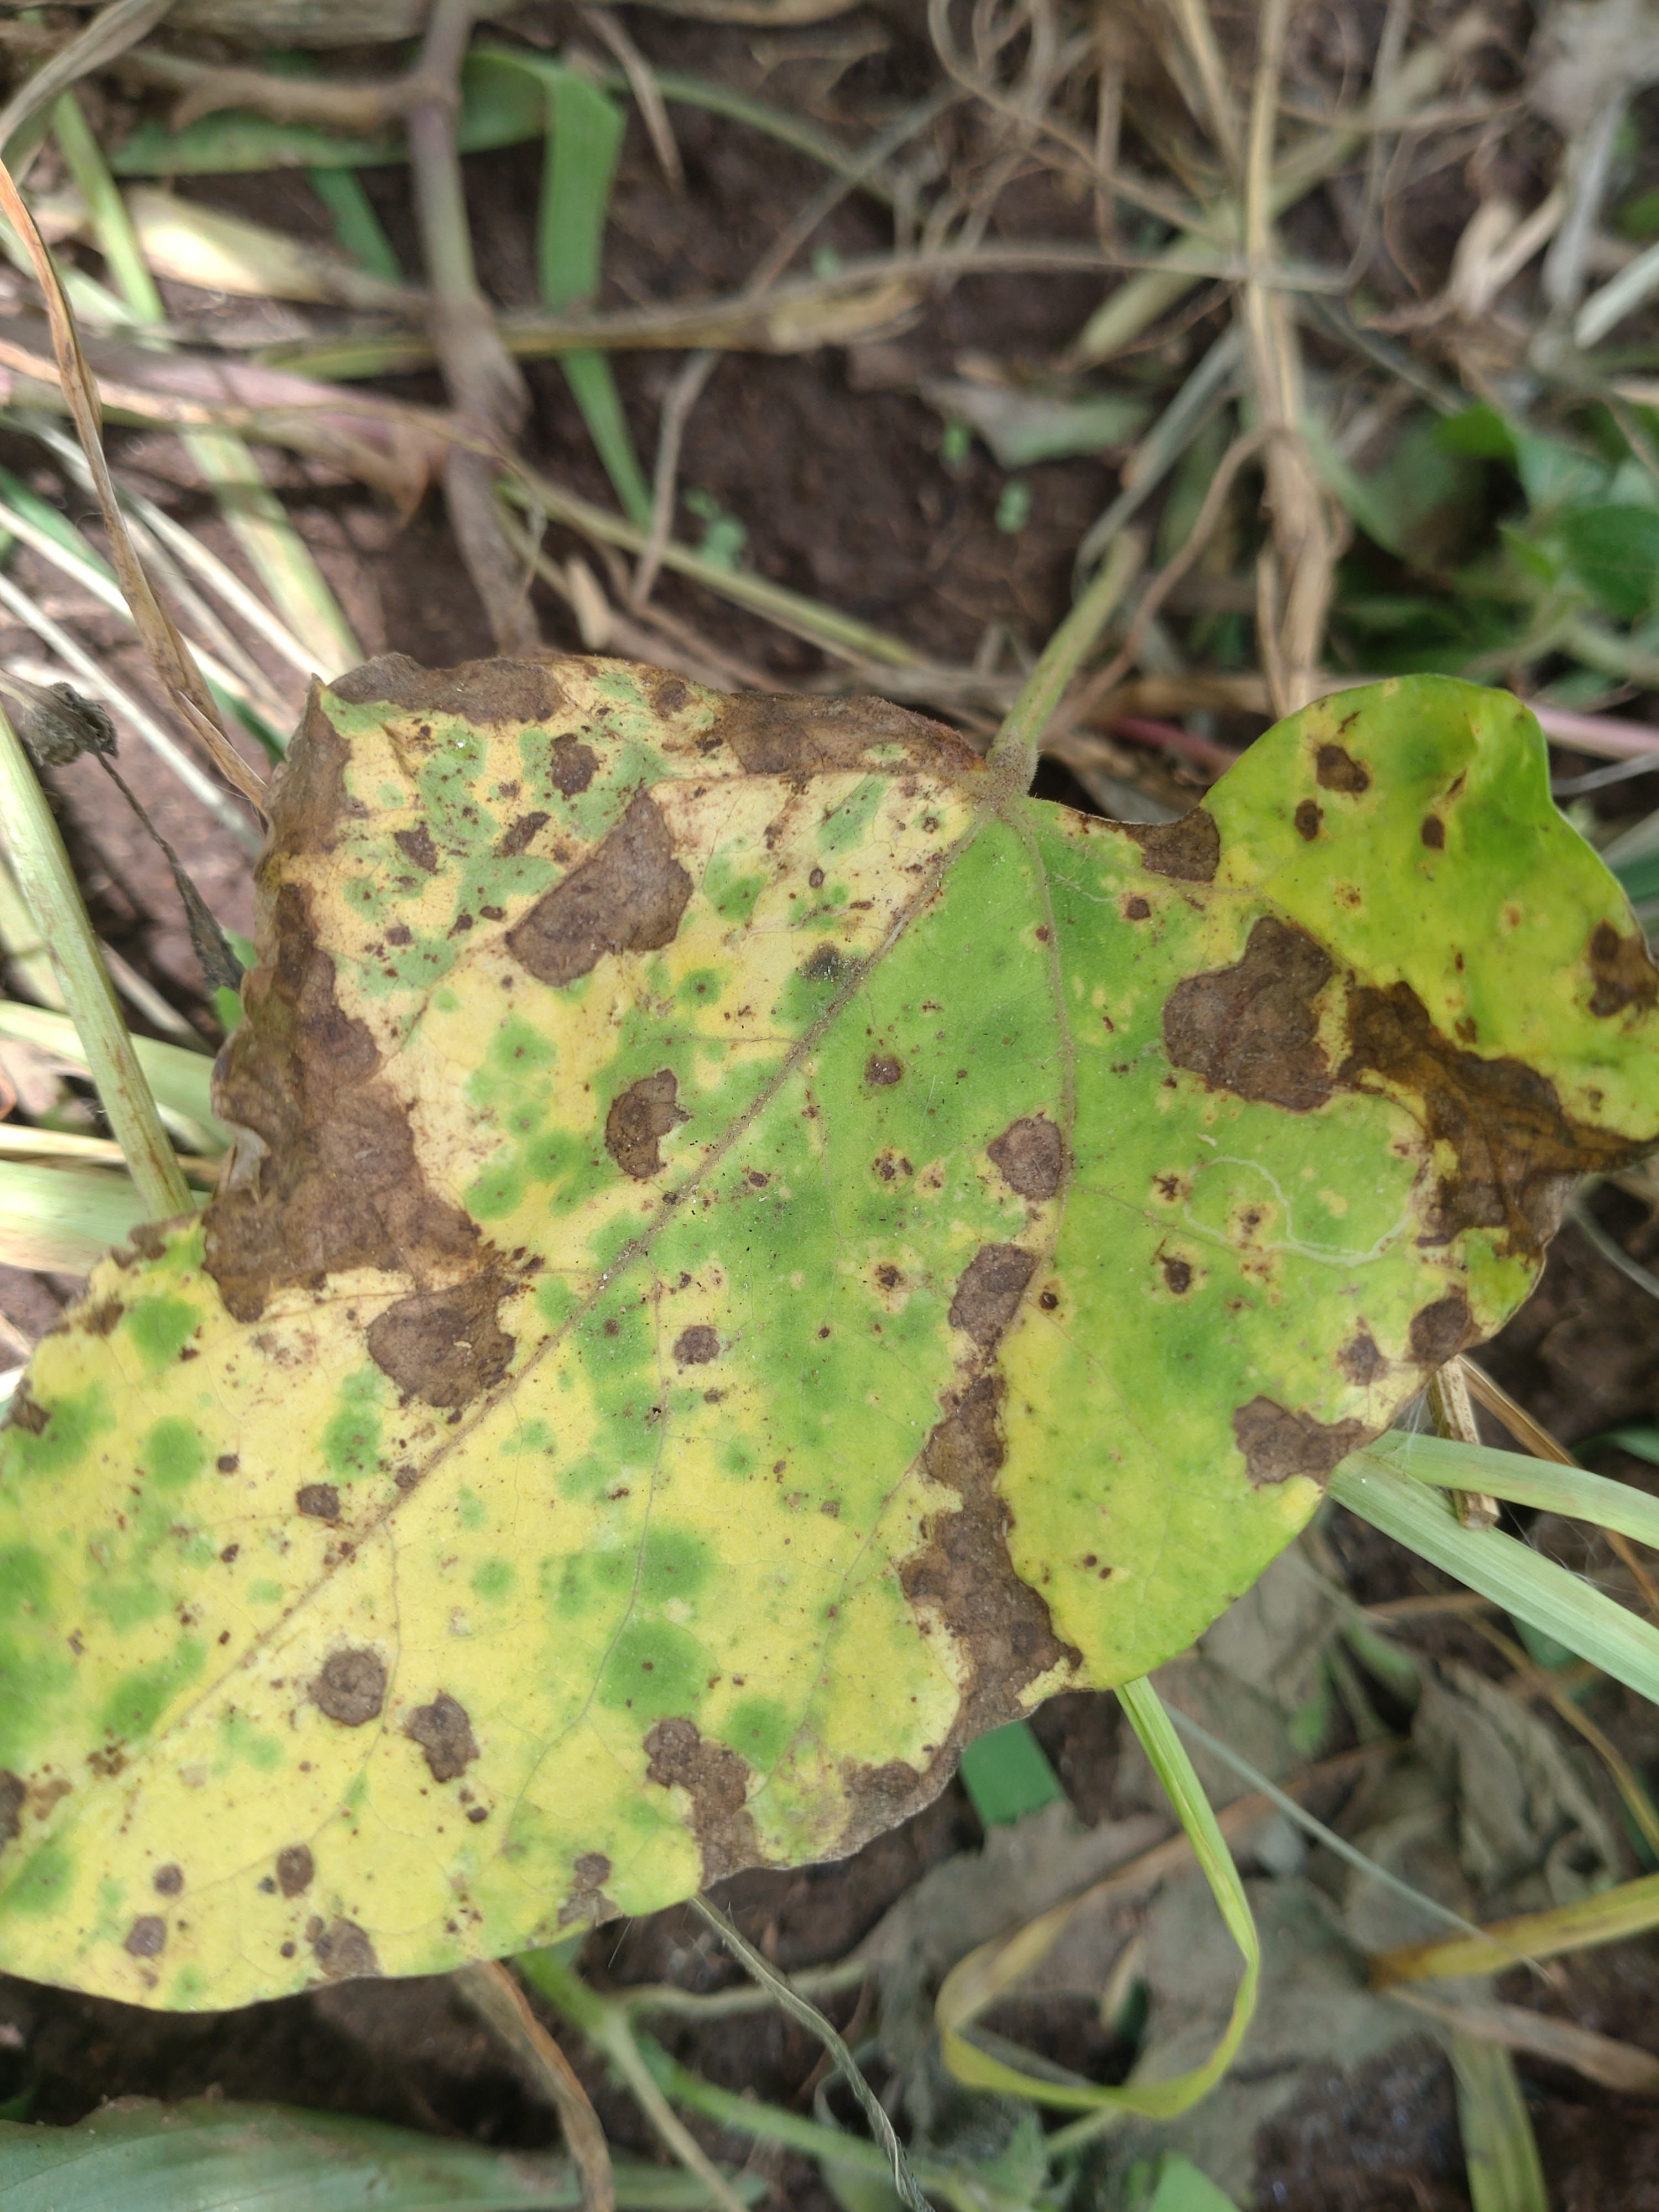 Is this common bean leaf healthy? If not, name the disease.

rust
